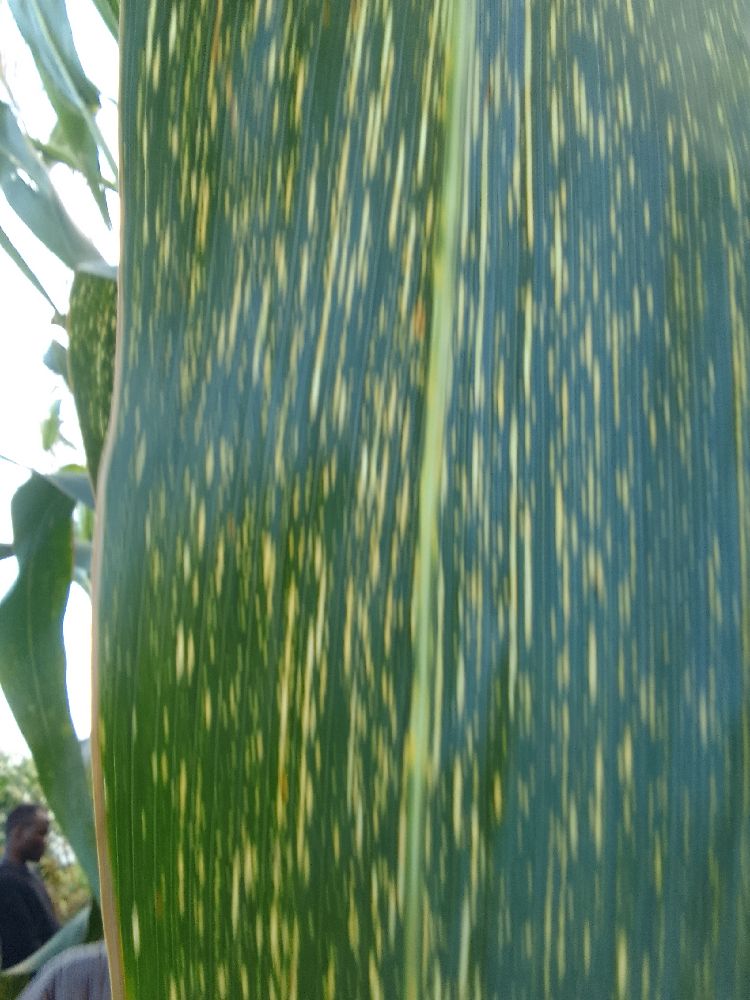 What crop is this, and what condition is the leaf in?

maize, maize streak virus
